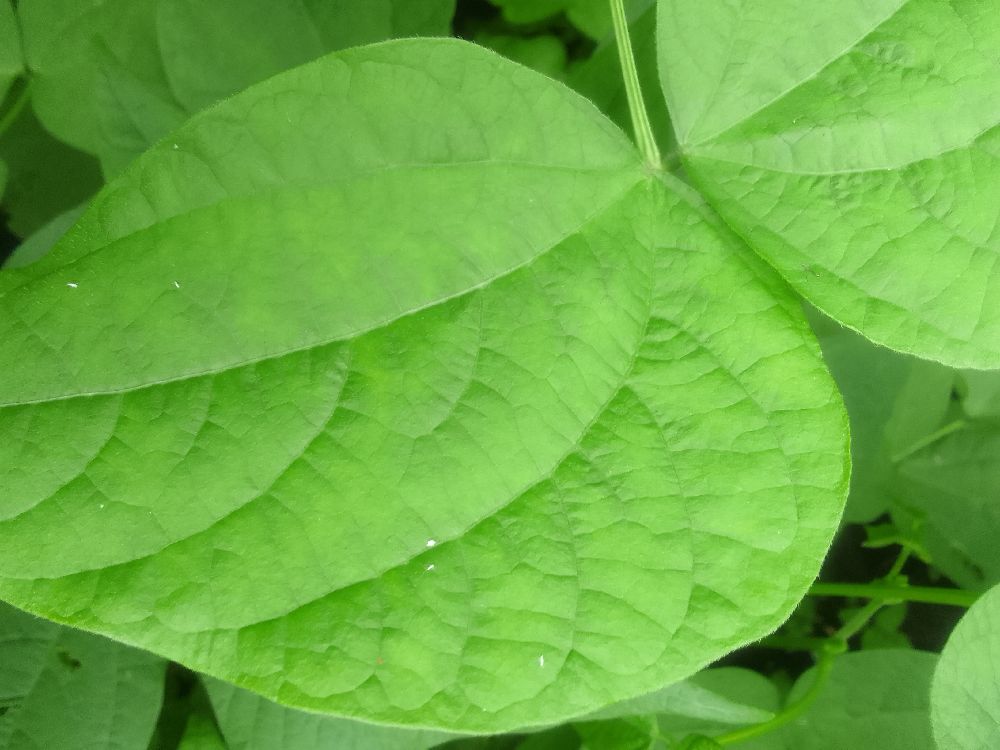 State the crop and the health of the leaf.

common bean, healthy
